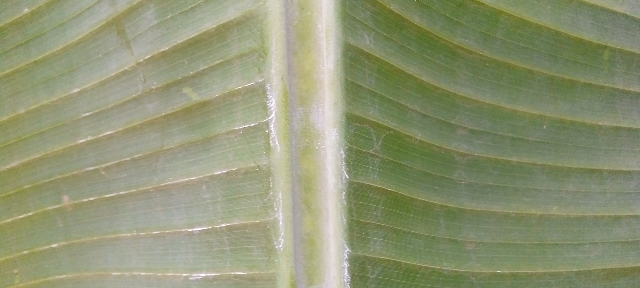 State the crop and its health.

banana, healthy
